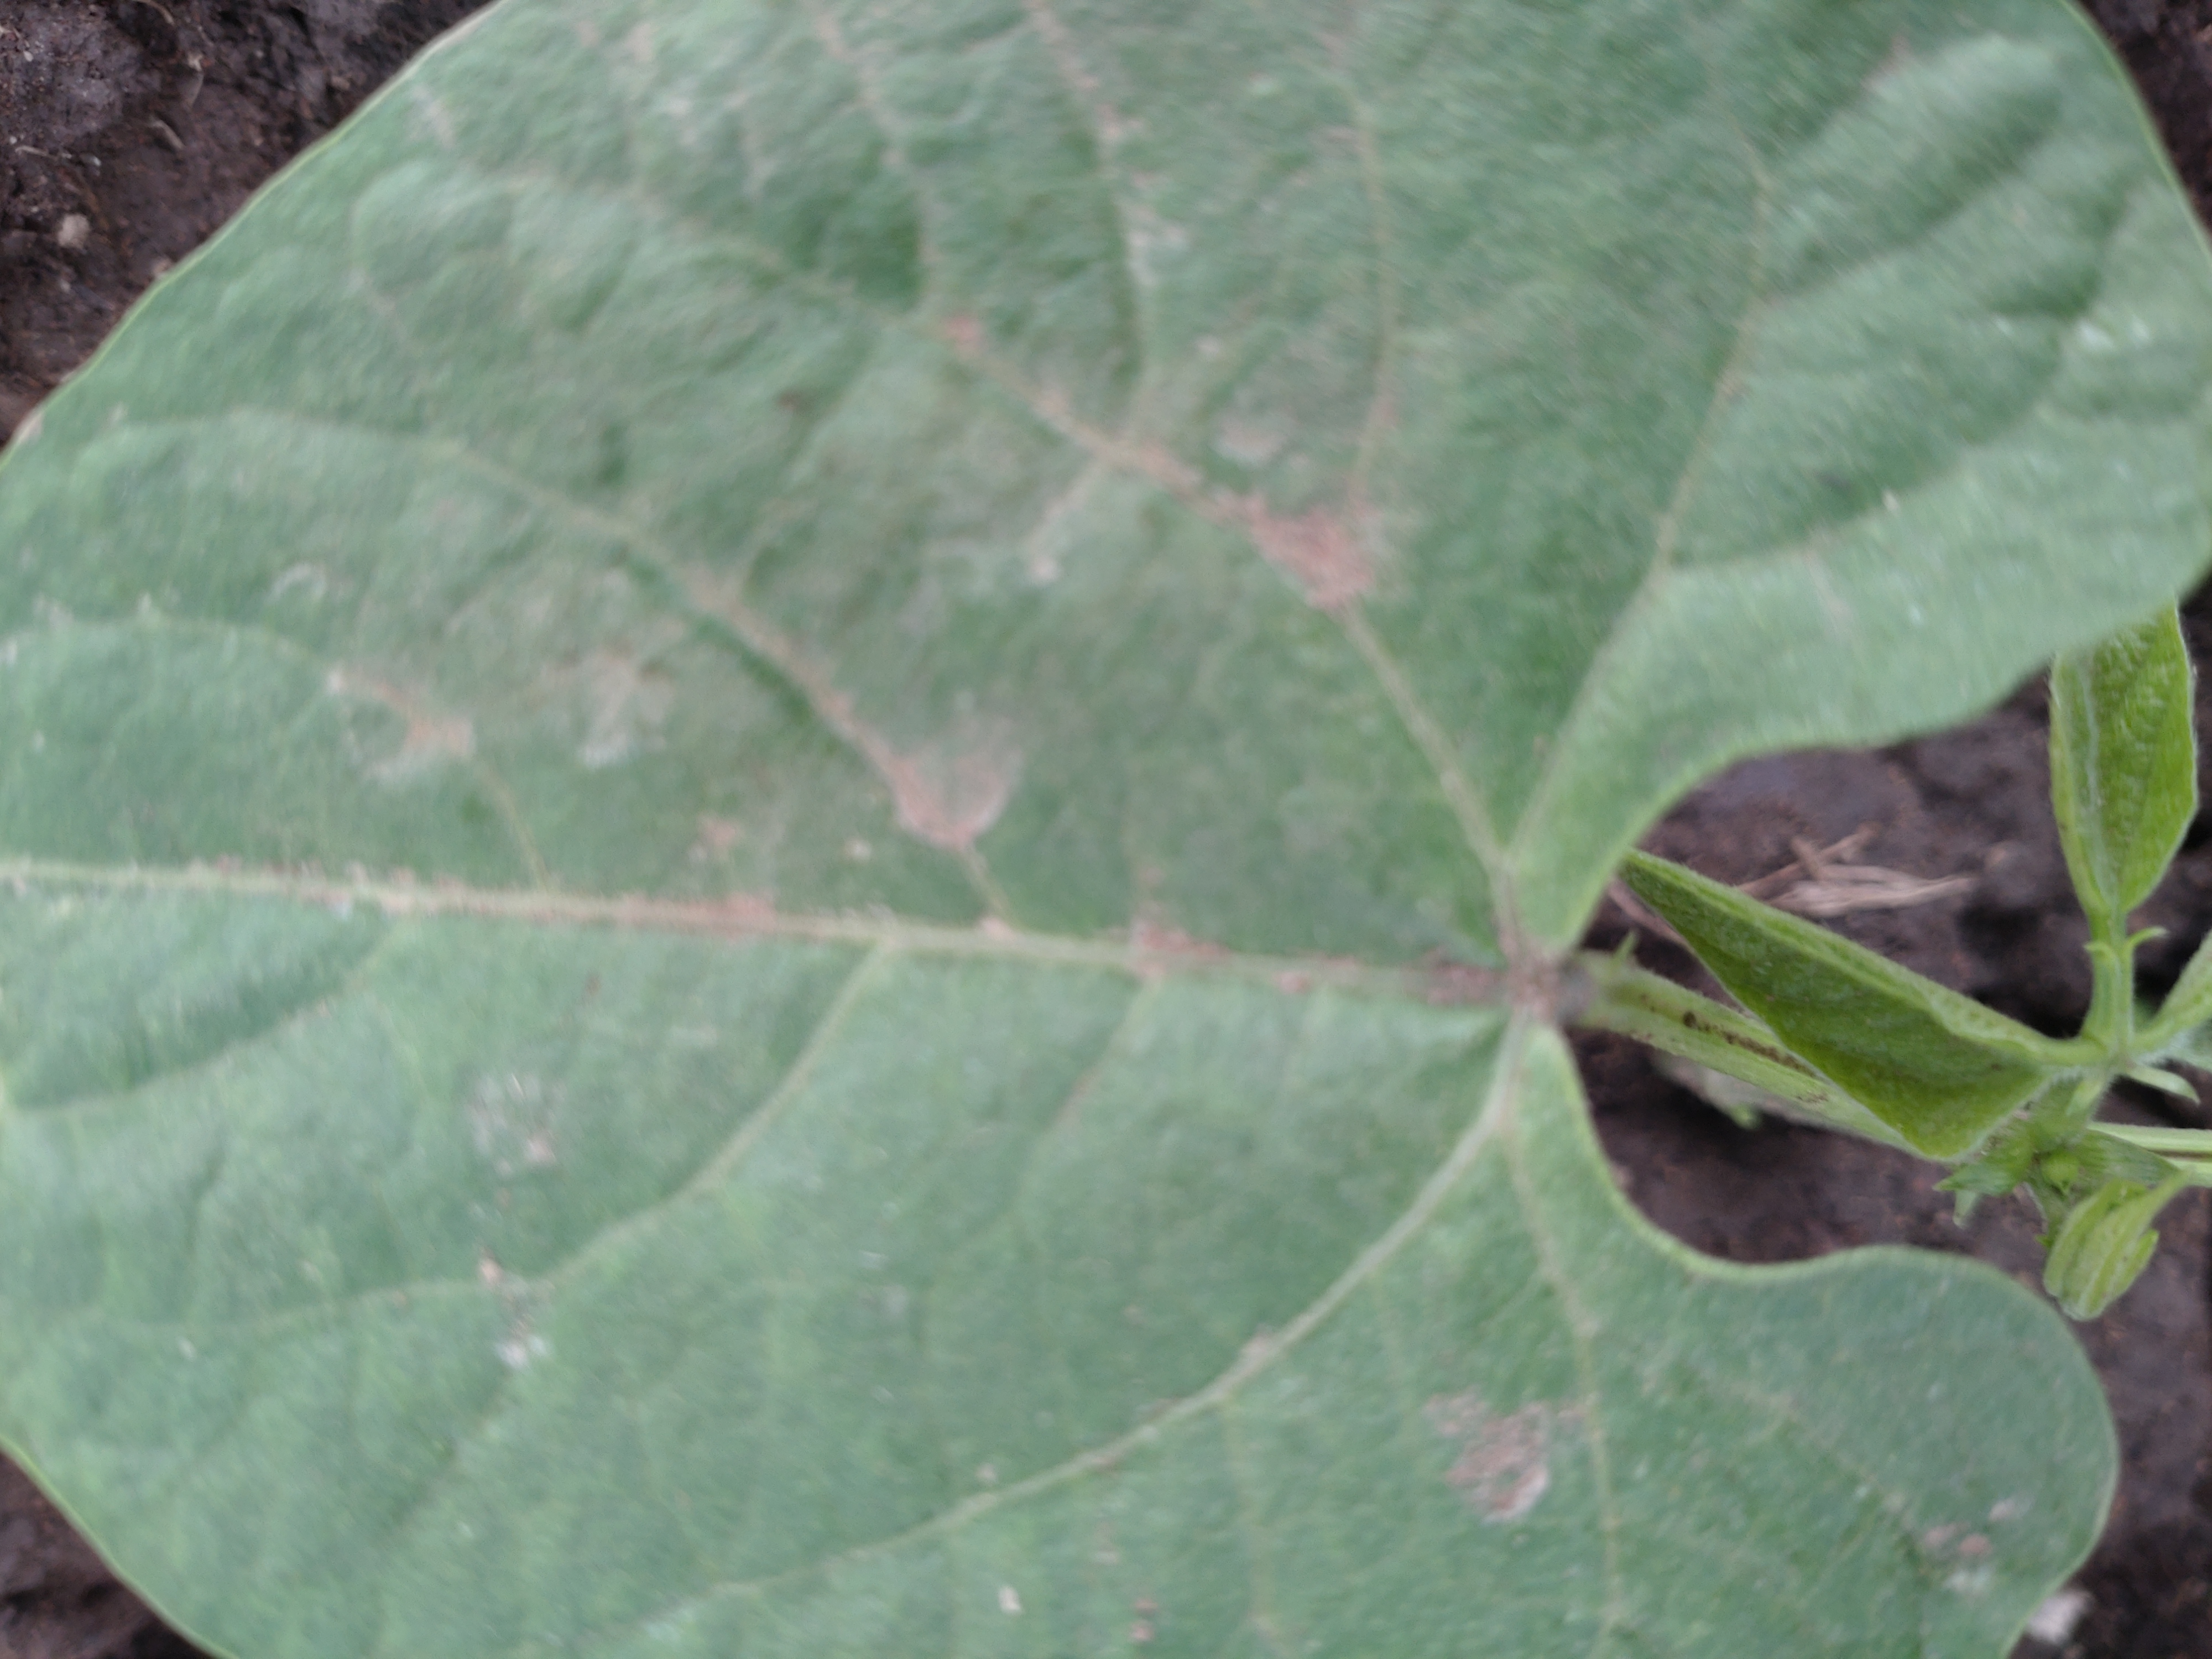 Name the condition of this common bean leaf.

healthy
